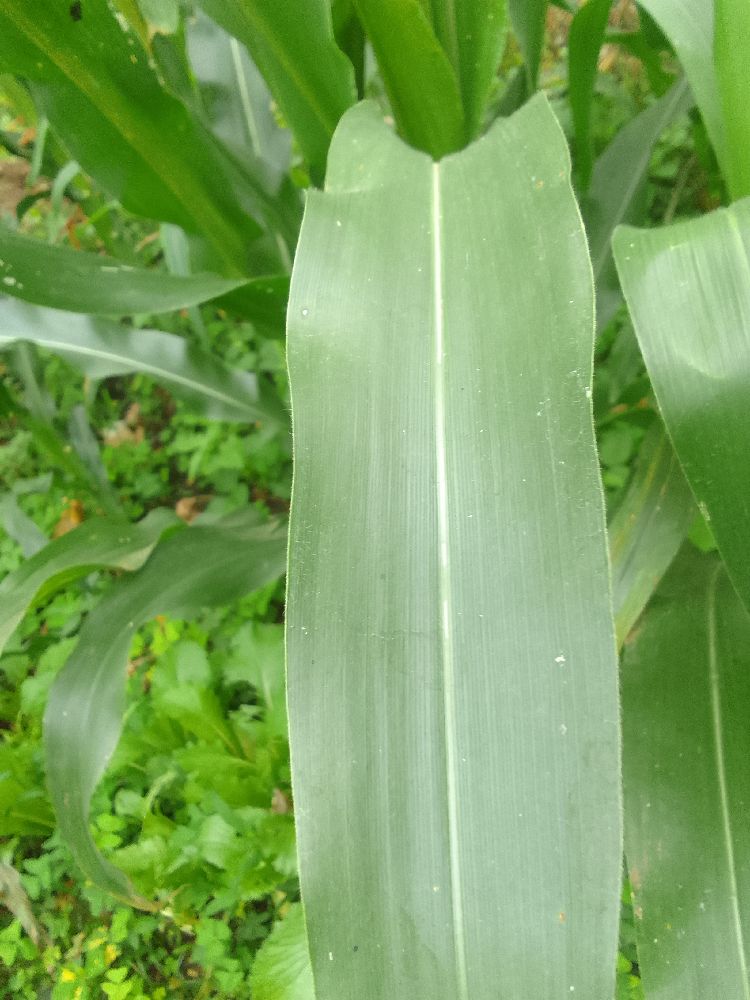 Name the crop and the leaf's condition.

maize, healthy
